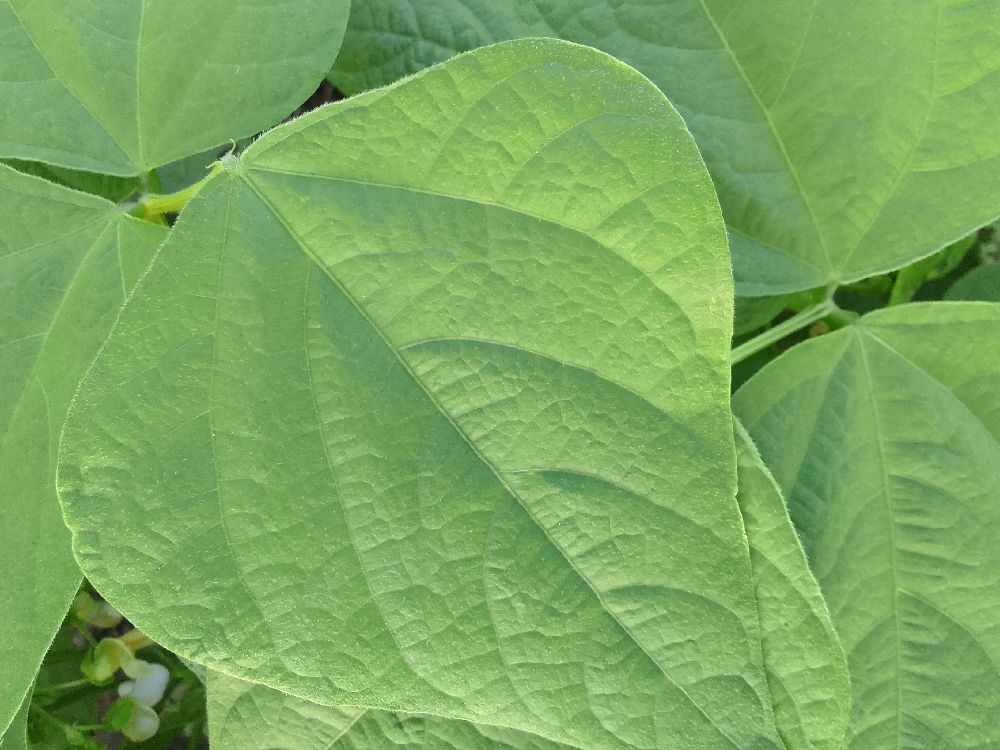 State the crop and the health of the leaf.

common bean, healthy
